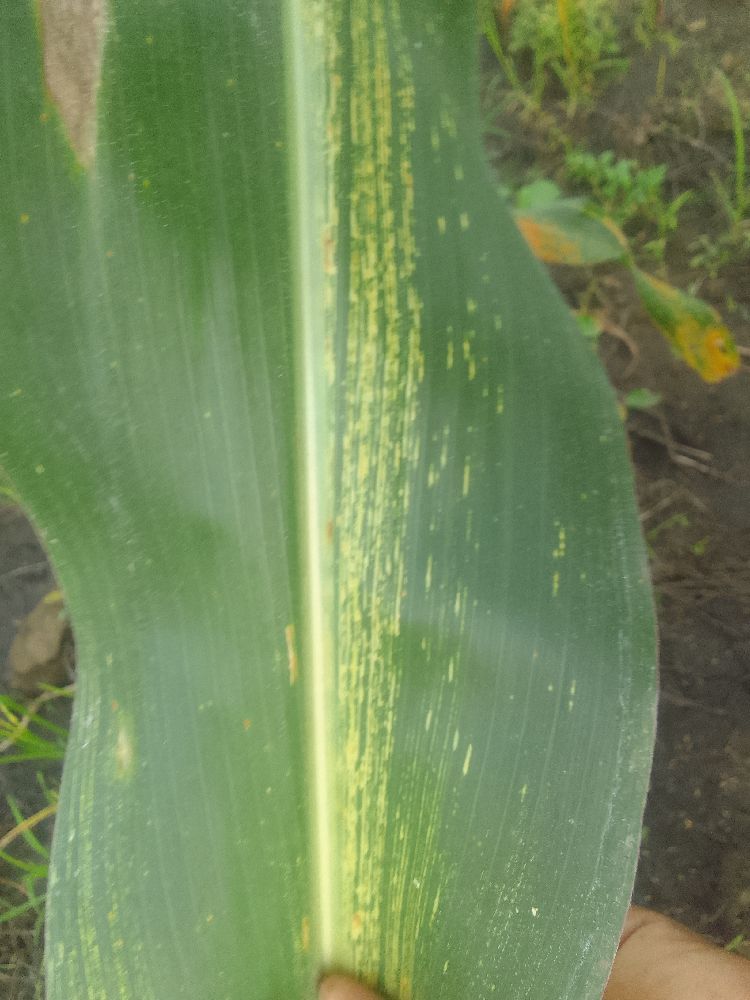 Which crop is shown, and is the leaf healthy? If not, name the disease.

maize, maize streak virus
